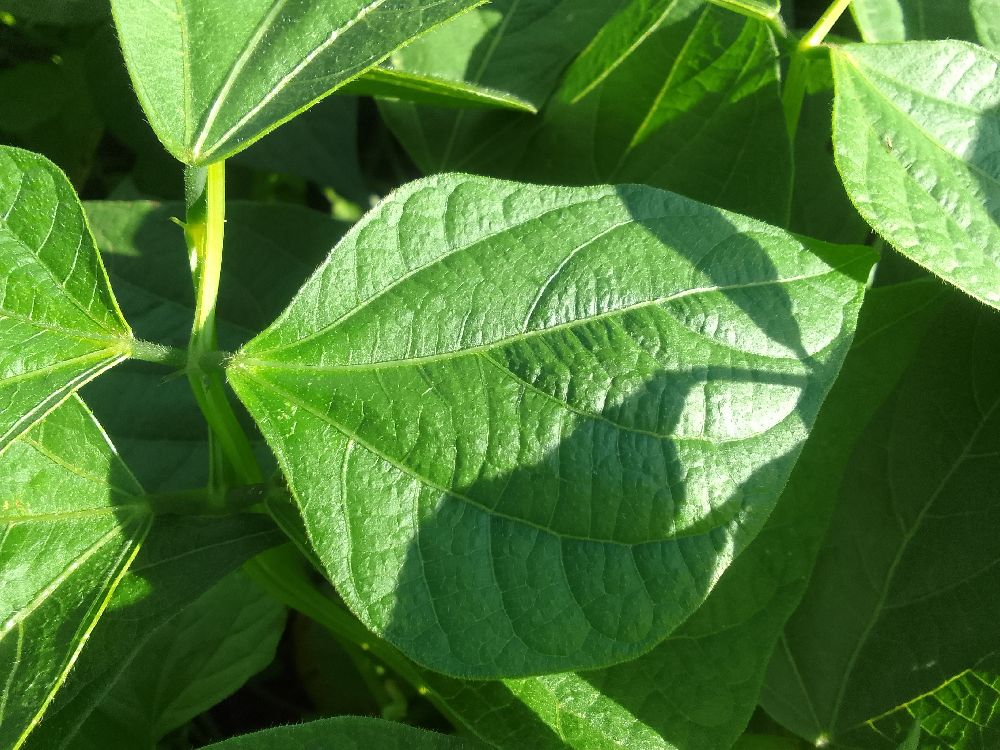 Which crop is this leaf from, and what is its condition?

common bean, healthy
